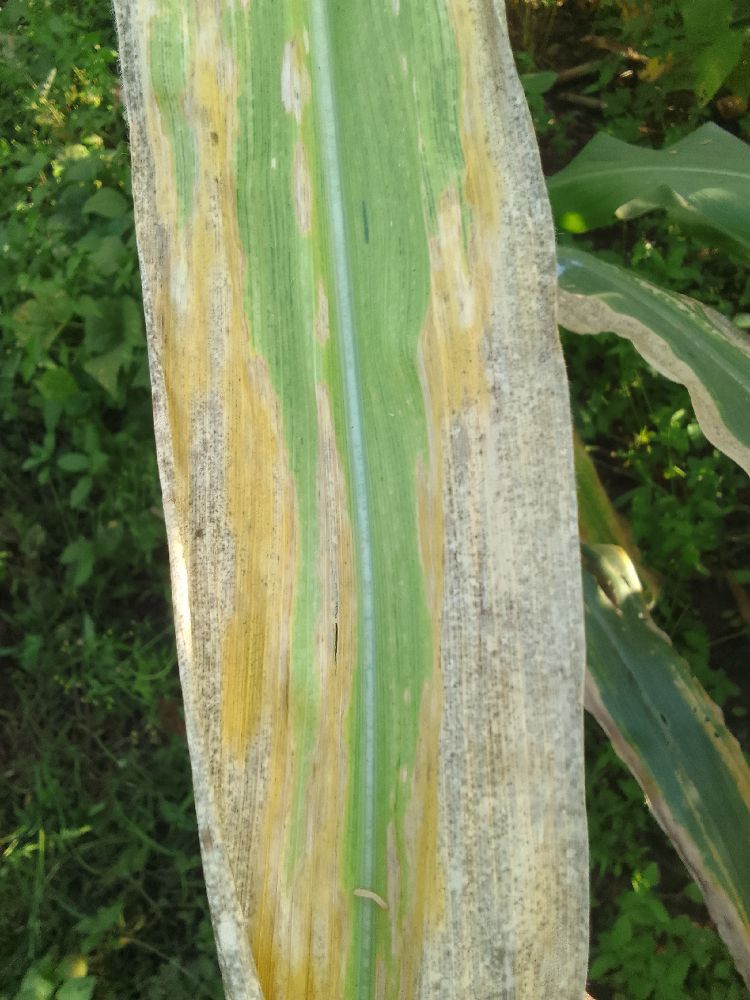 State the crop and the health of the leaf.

maize, maize lethal necrosis
